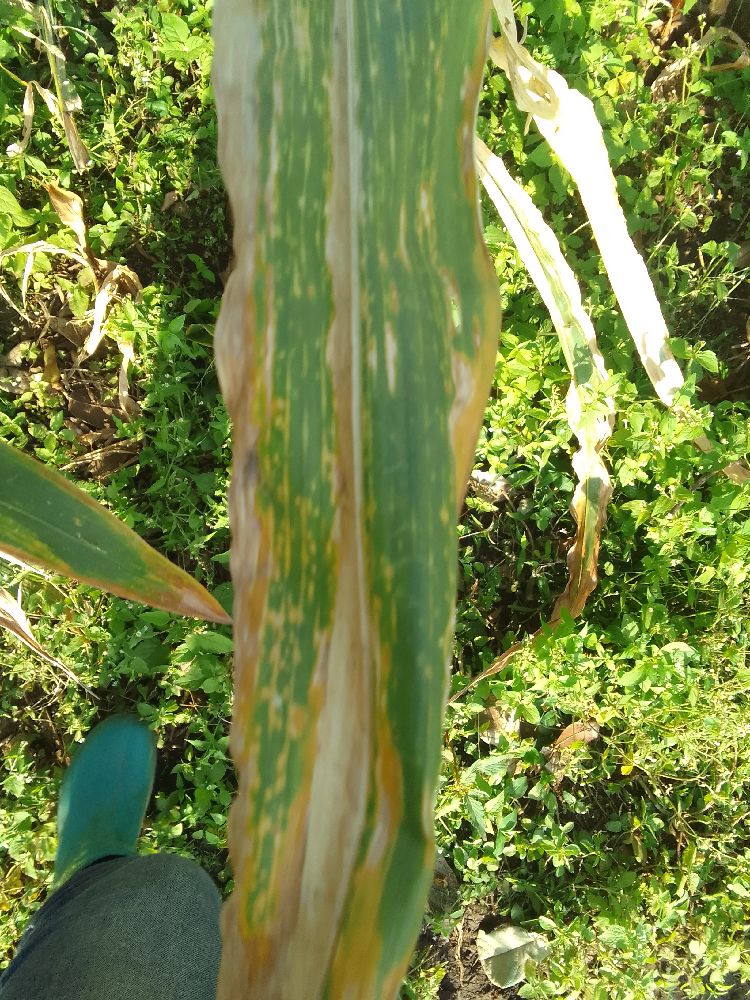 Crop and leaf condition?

maize, maize lethal necrosis
